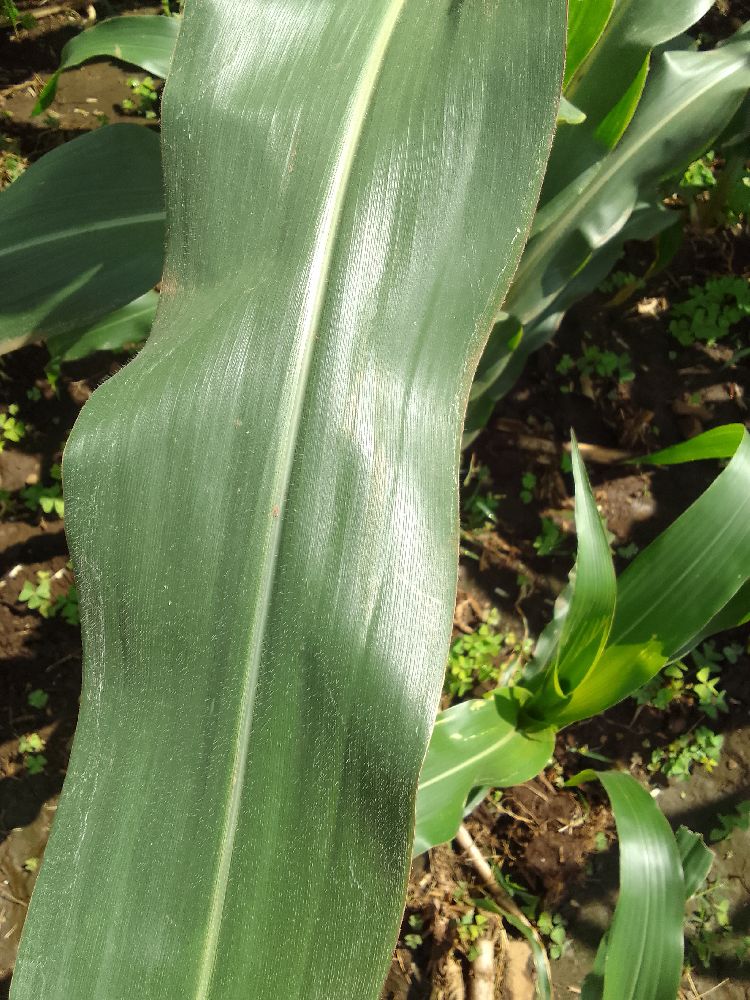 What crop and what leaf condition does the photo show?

maize, healthy
